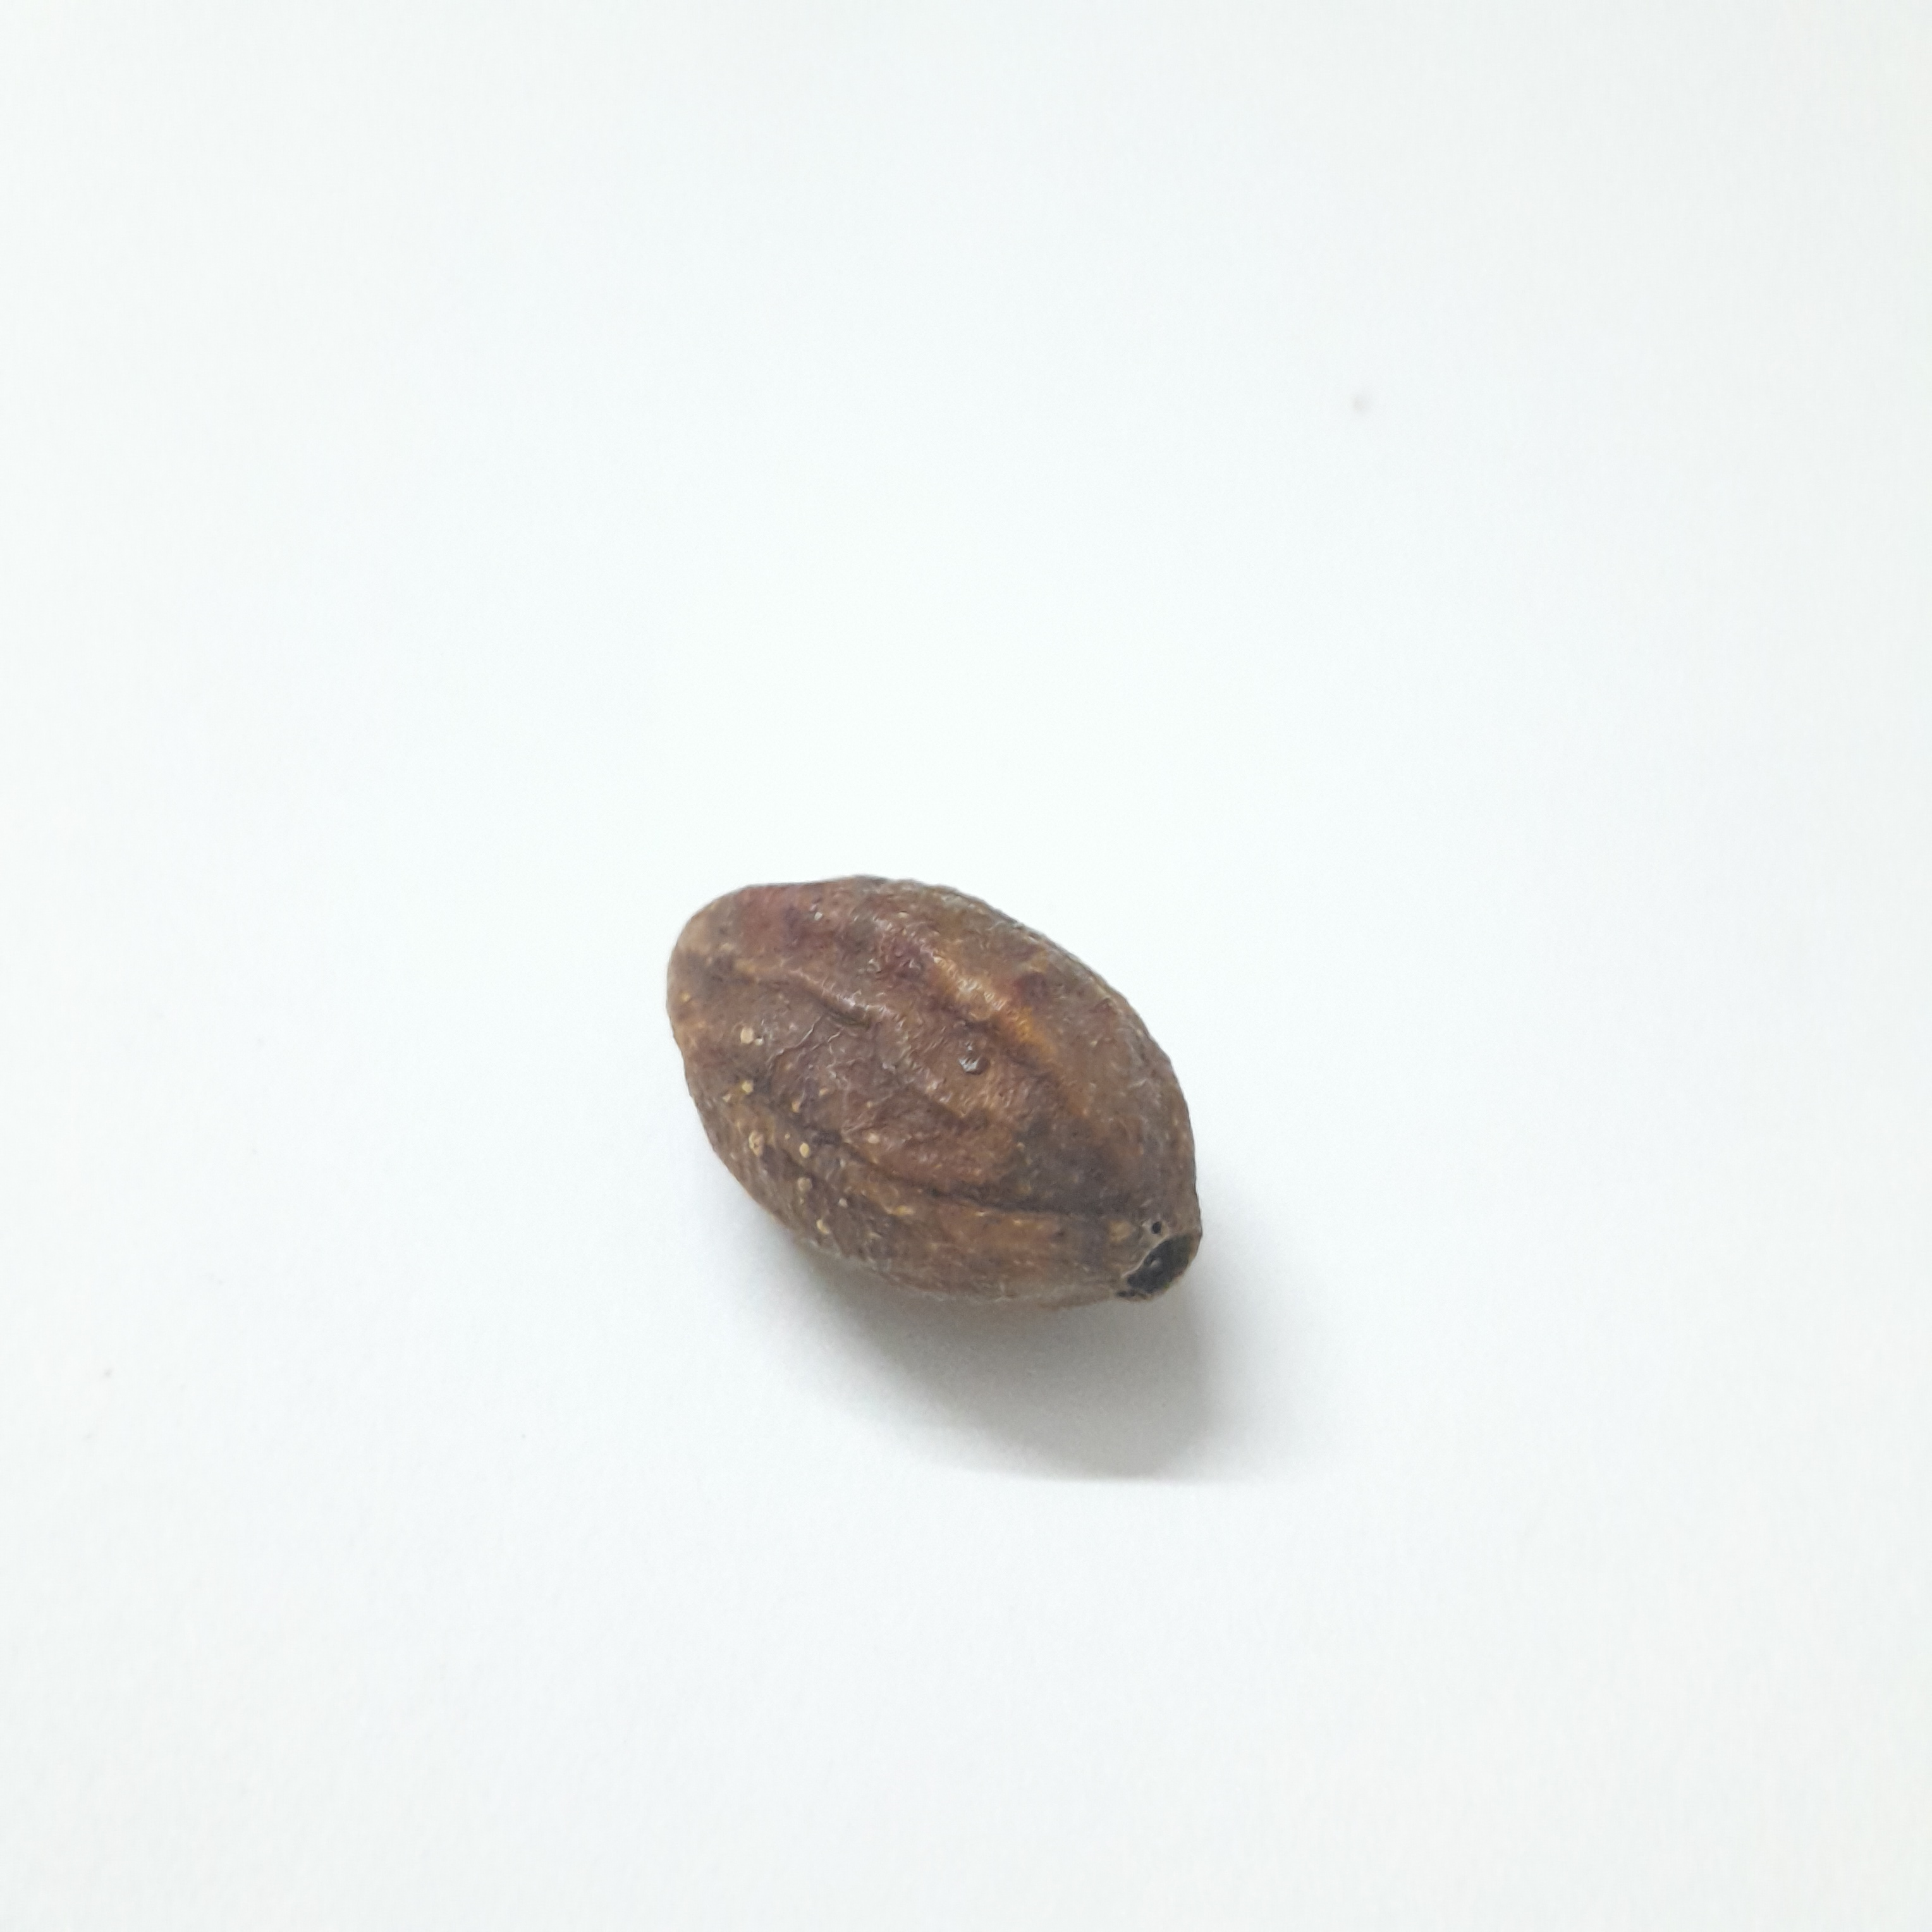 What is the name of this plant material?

hirdaa
